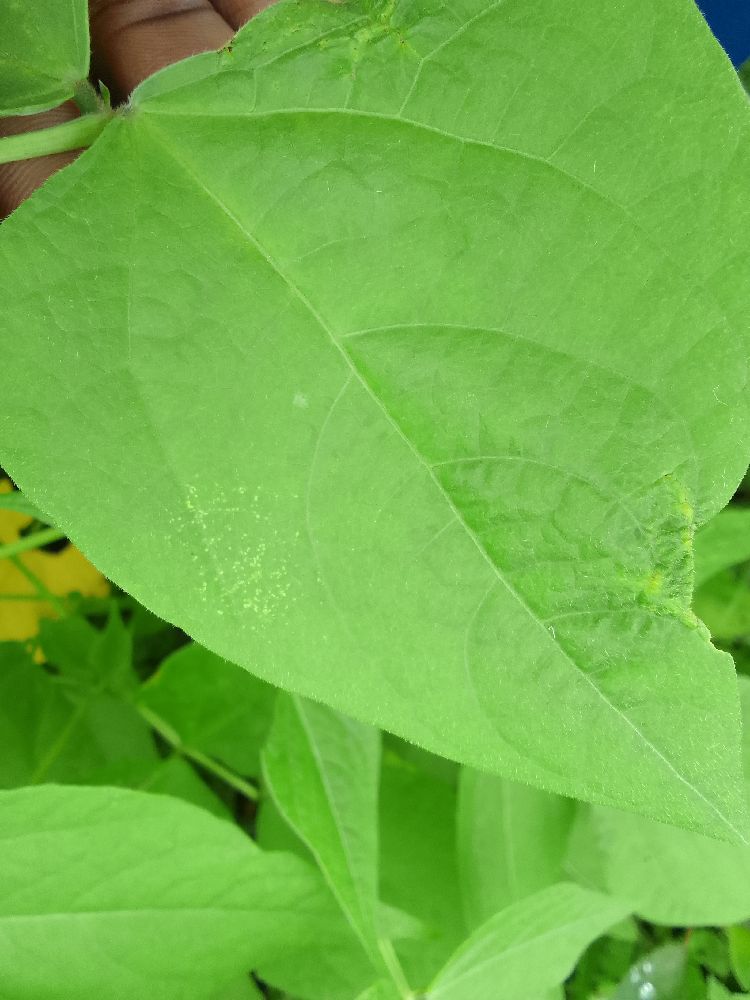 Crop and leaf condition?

common bean, healthy
